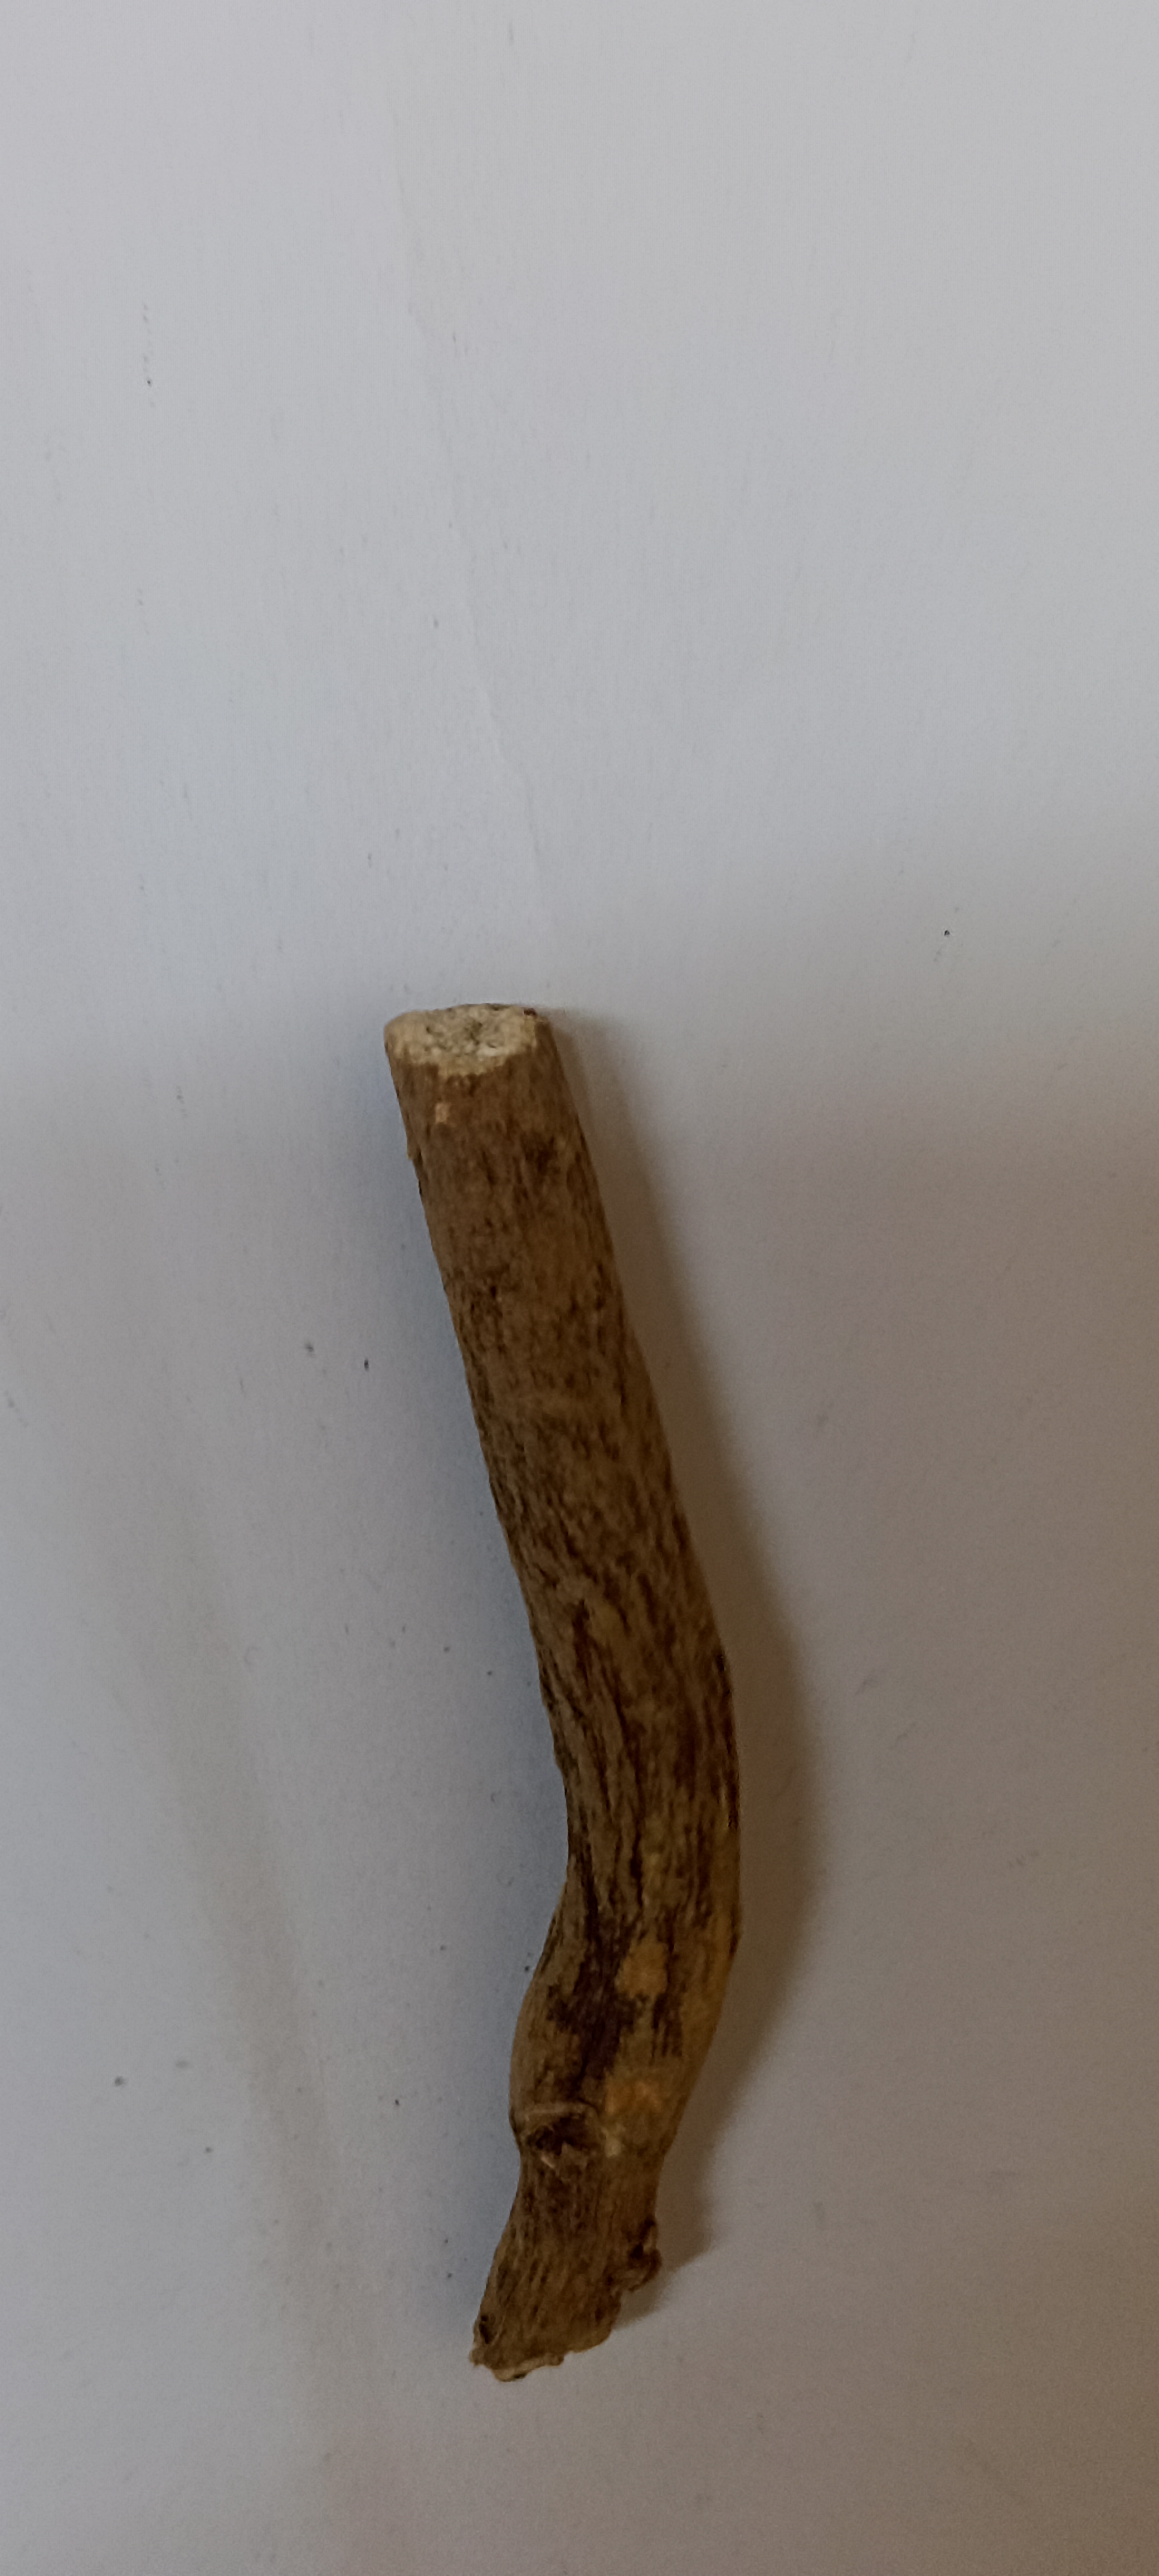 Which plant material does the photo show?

ashwagandha
